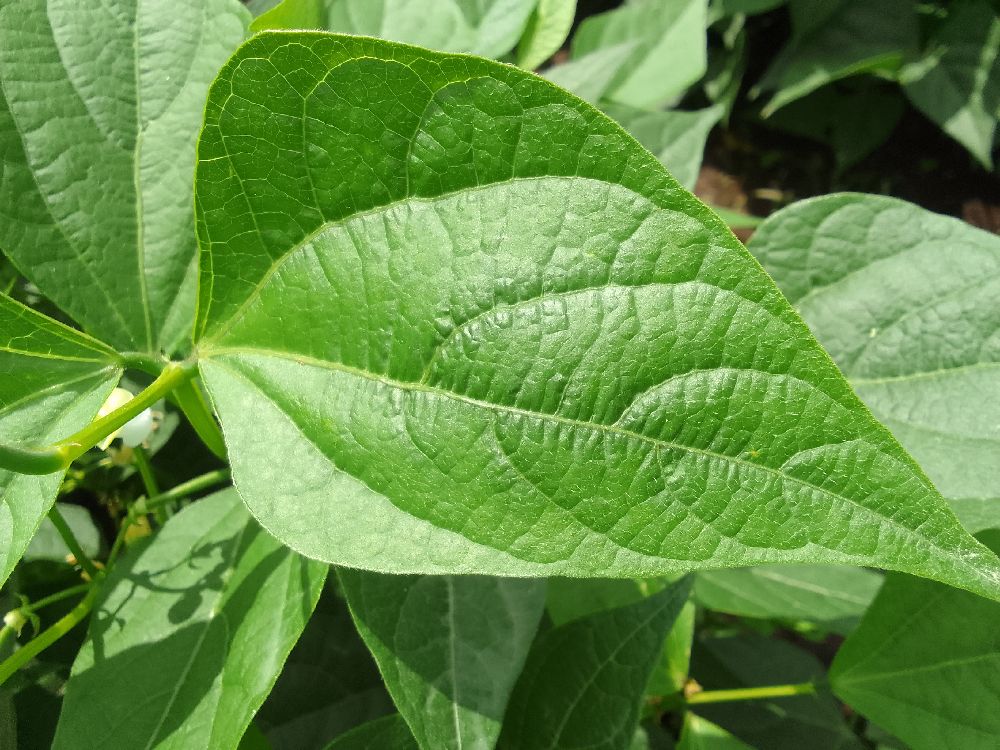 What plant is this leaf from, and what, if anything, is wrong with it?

common bean, healthy
